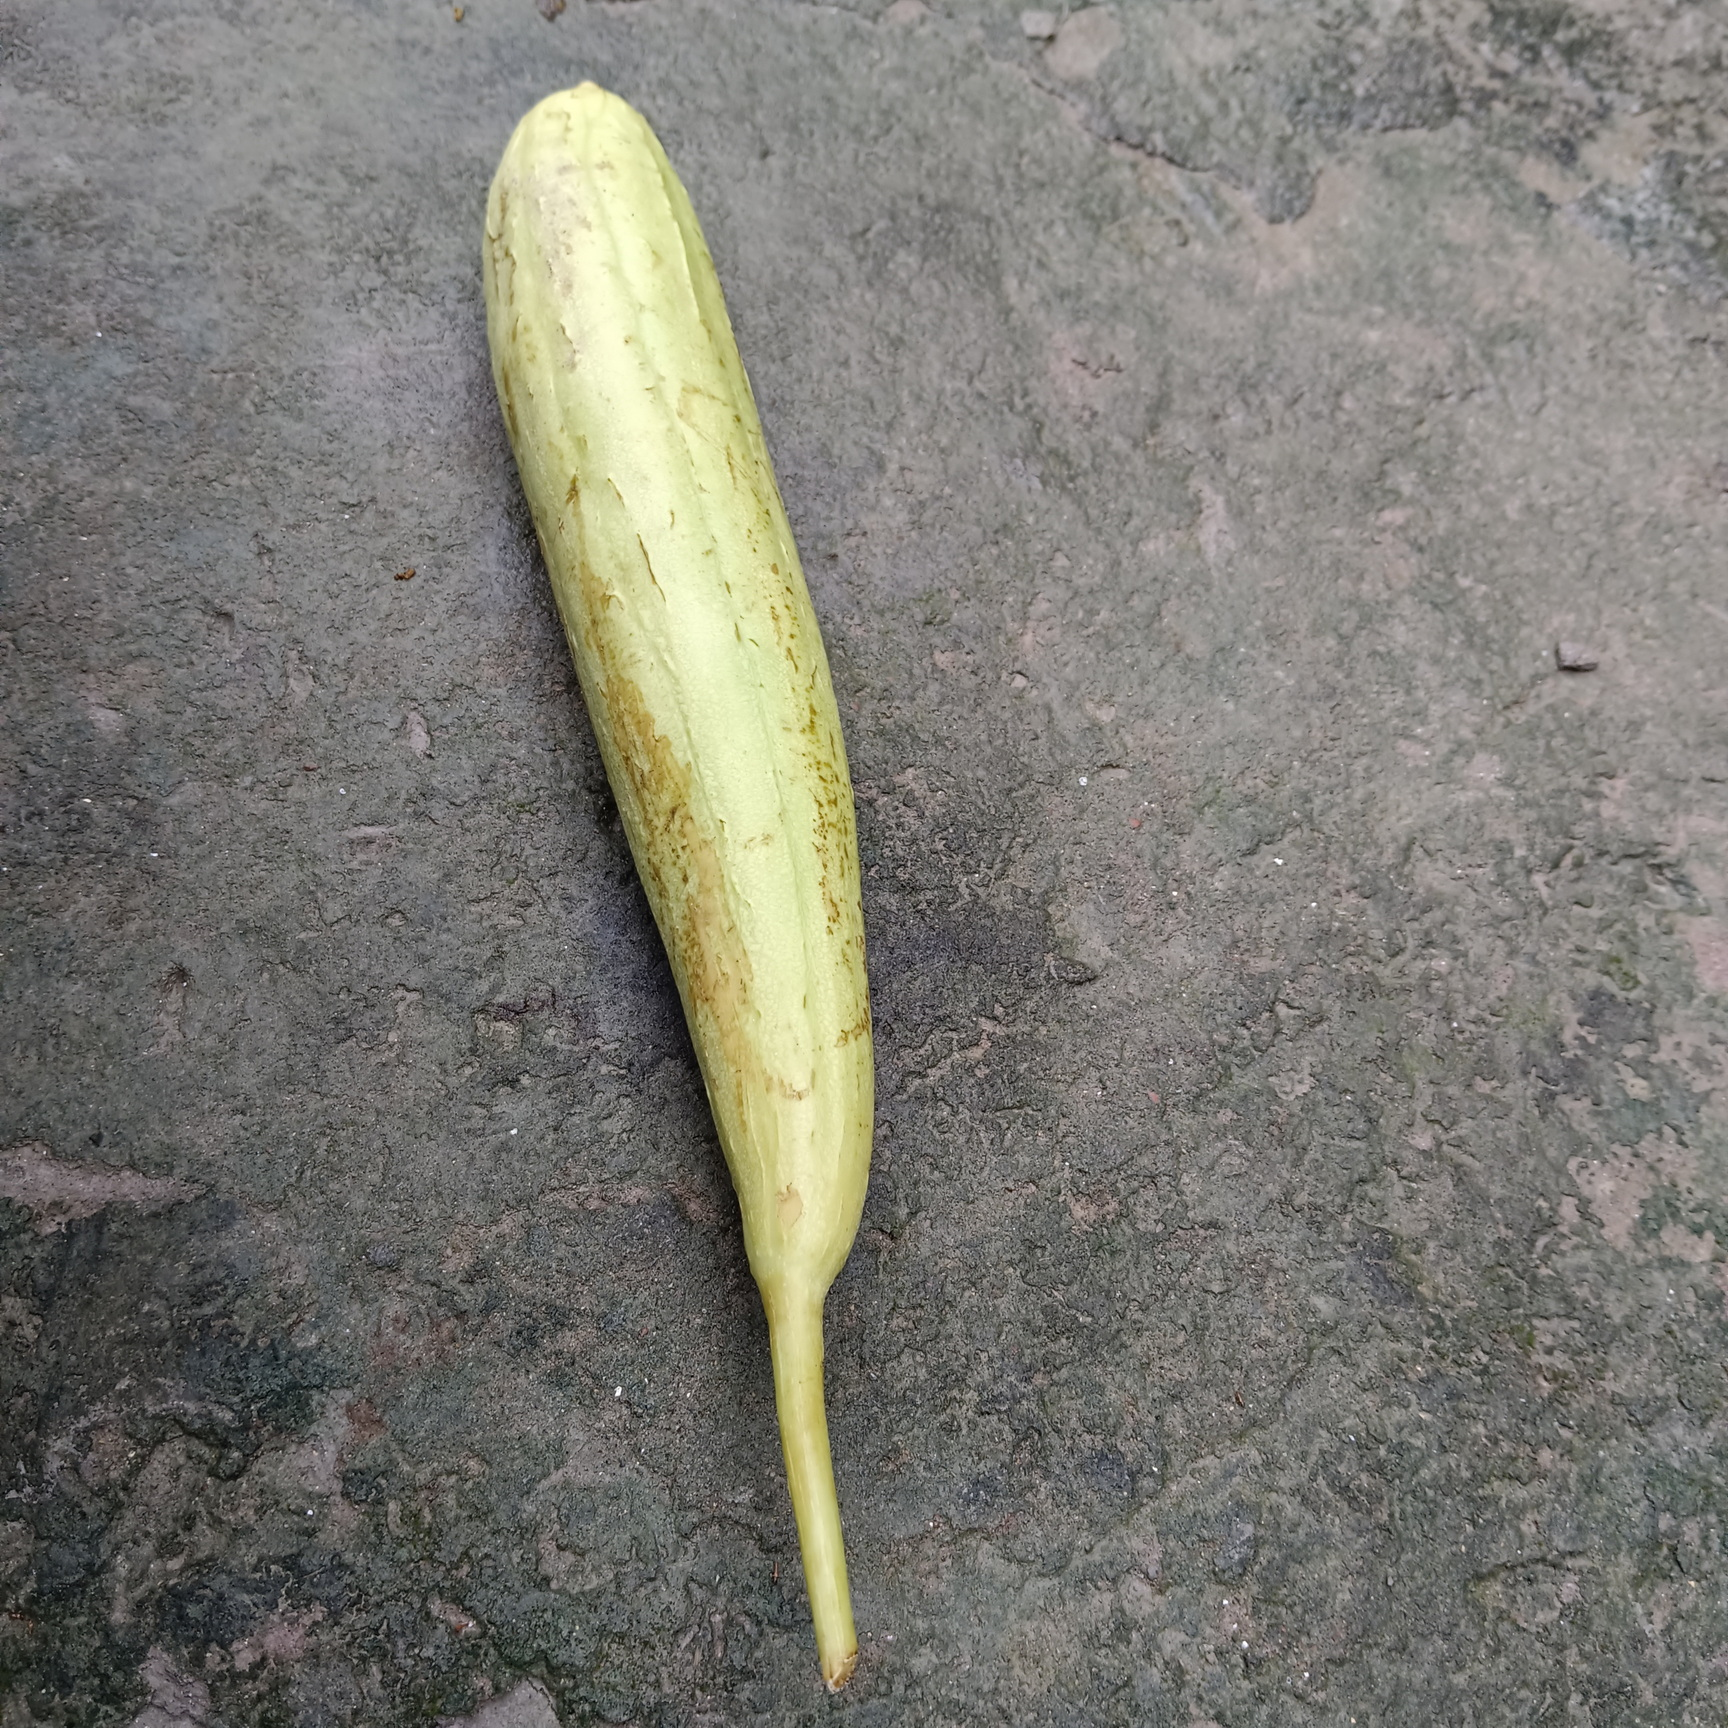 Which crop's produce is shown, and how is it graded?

luffa, fresh
